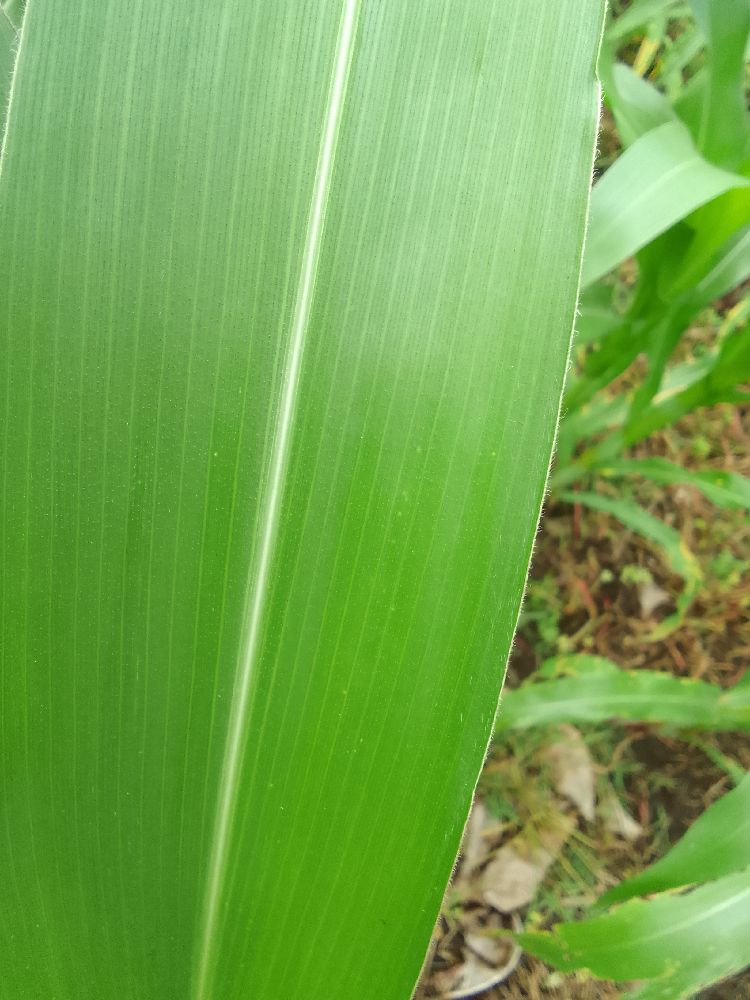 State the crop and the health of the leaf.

maize, healthy
